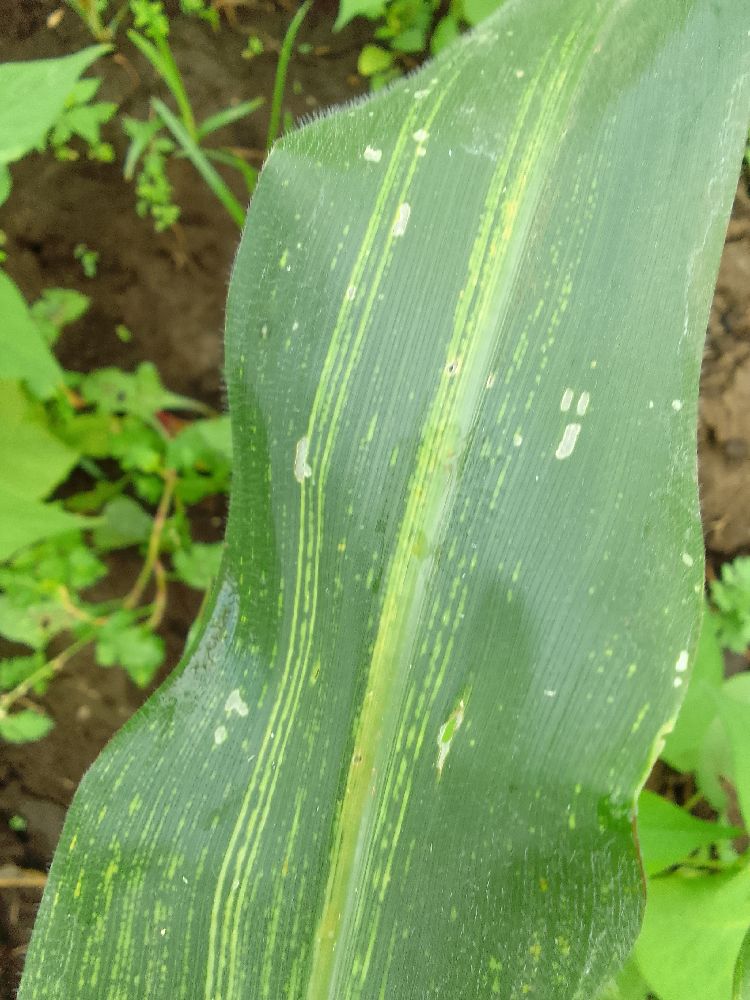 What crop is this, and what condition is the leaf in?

maize, maize streak virus
